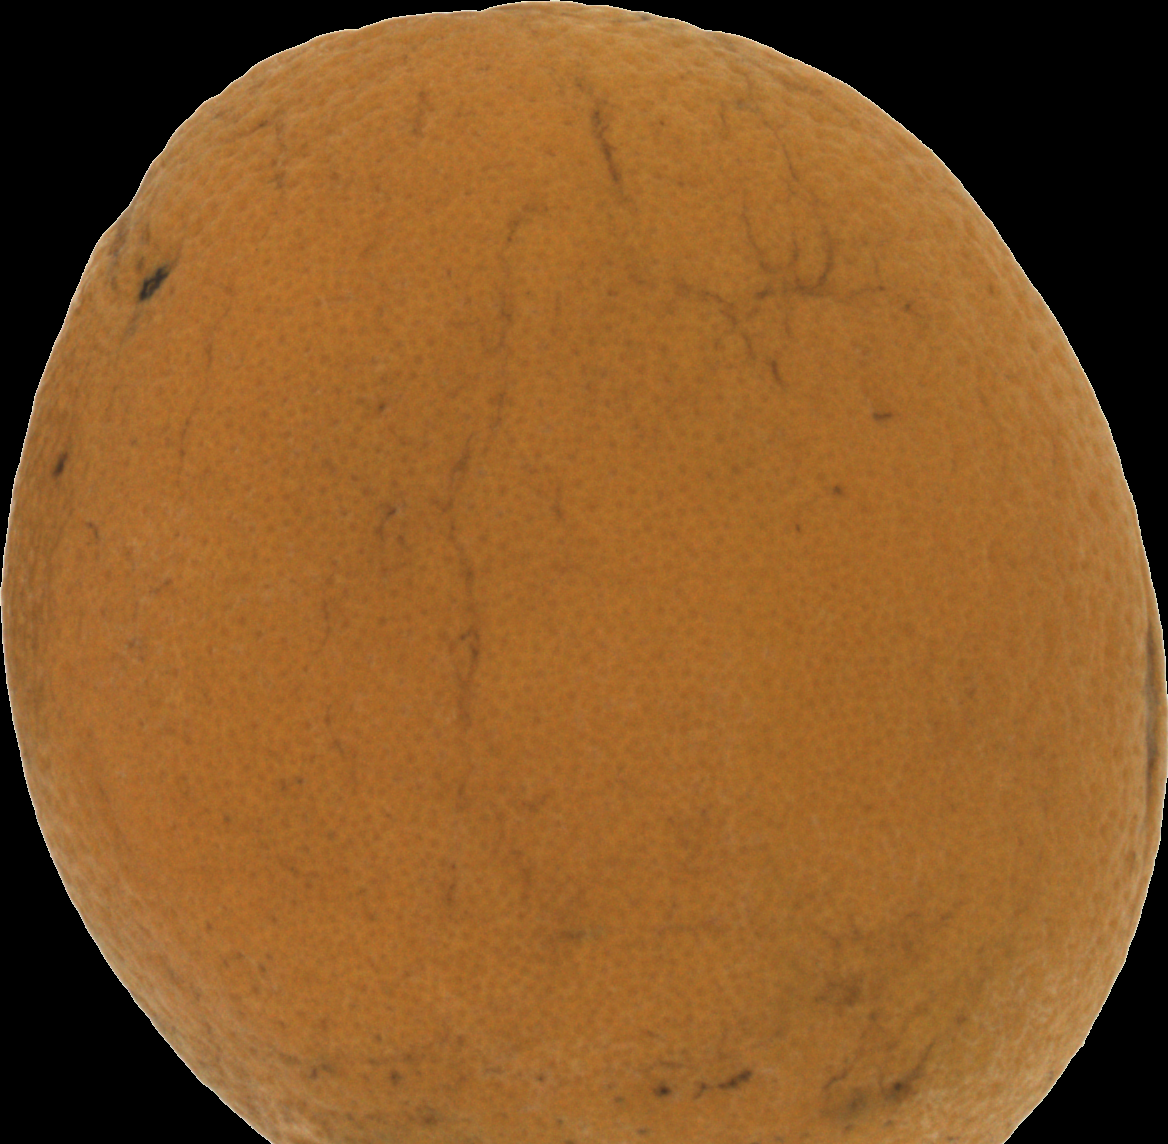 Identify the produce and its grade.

orange, bad
